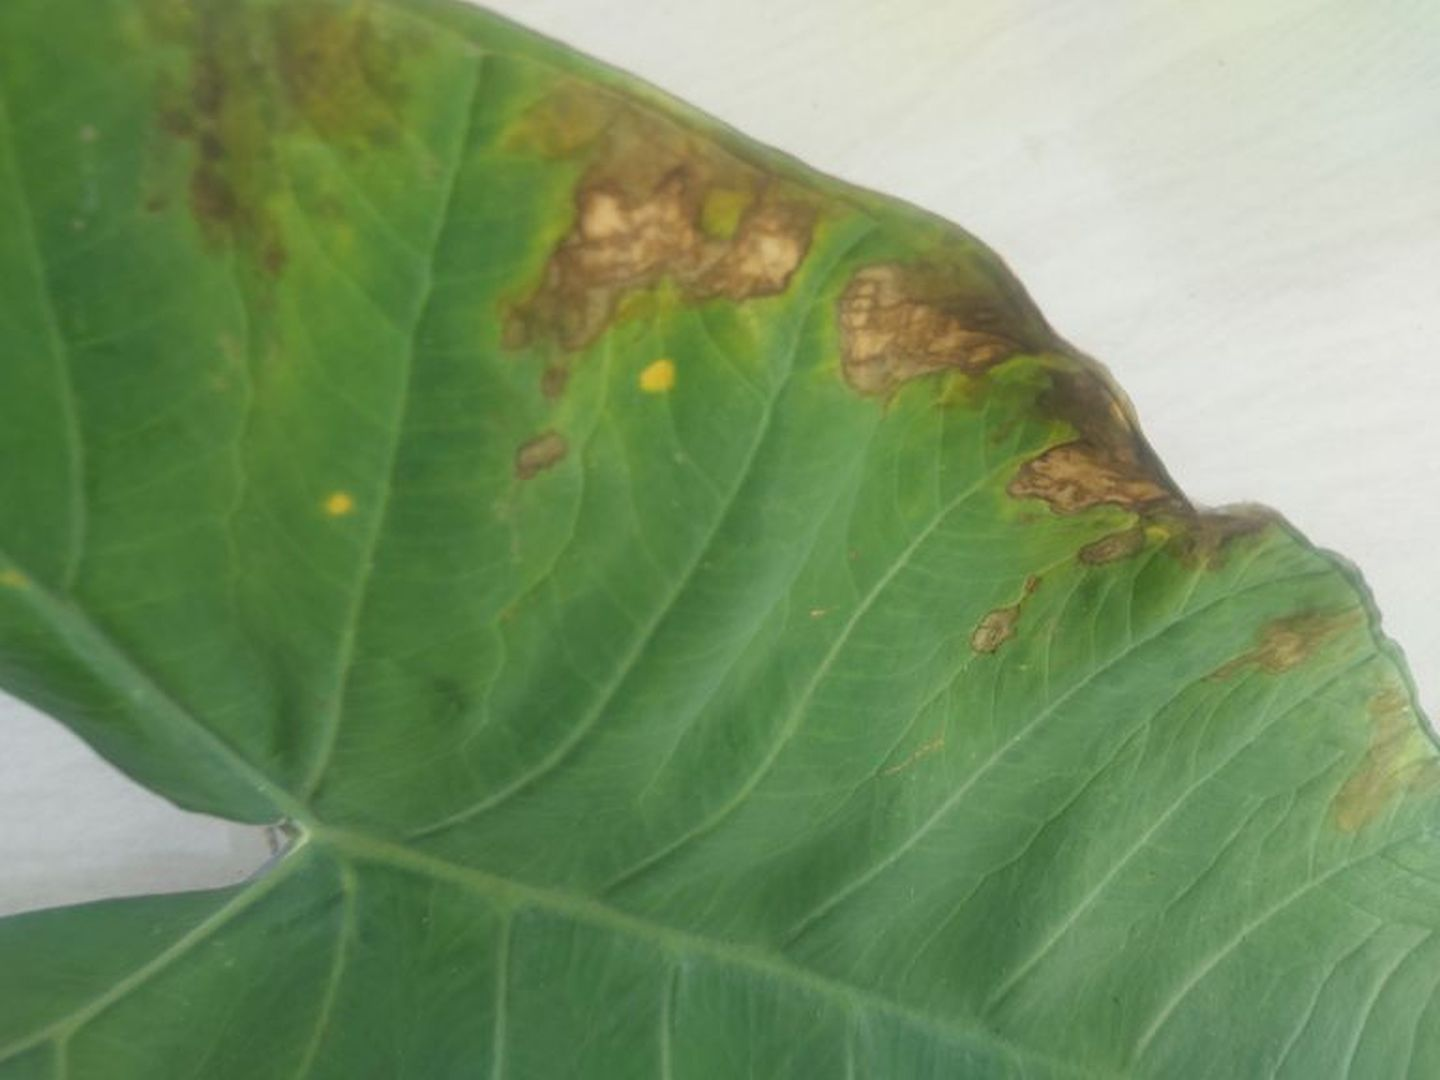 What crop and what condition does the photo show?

taro, leaf blight
